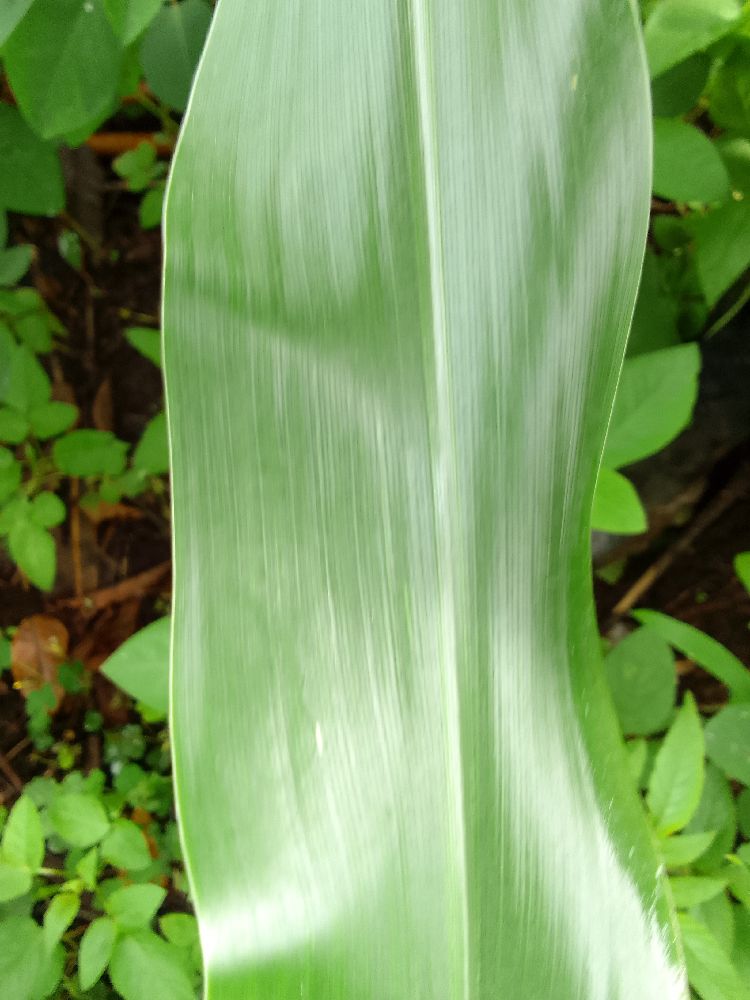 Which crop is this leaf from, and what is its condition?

maize, healthy
